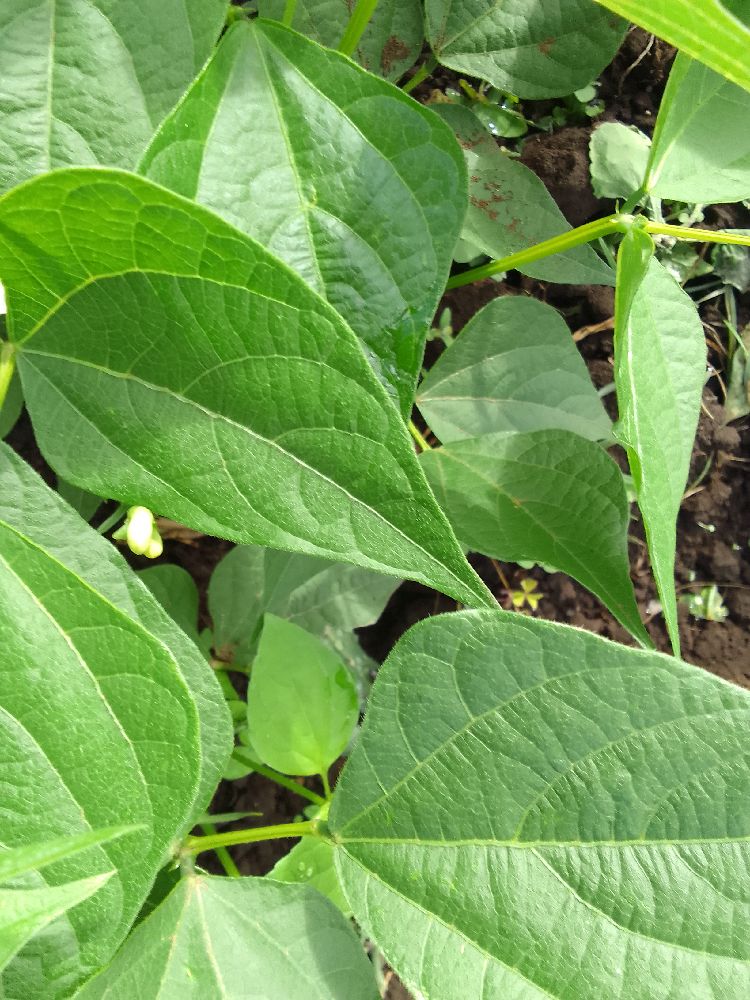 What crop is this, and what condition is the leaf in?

common bean, healthy
